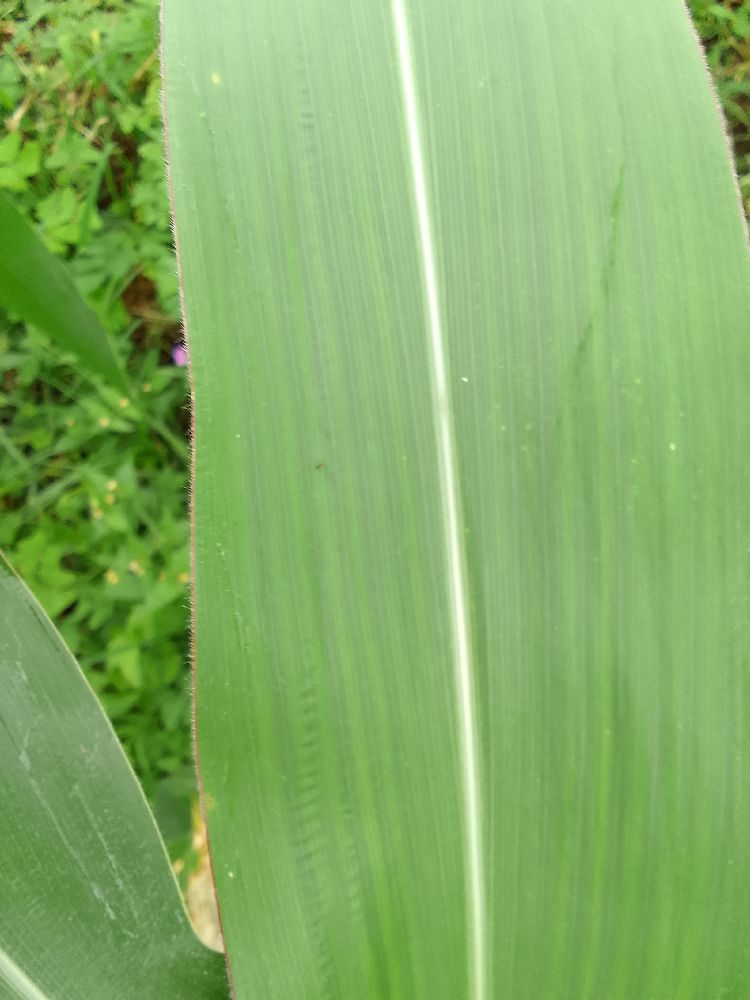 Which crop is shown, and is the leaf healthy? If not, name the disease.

maize, healthy
